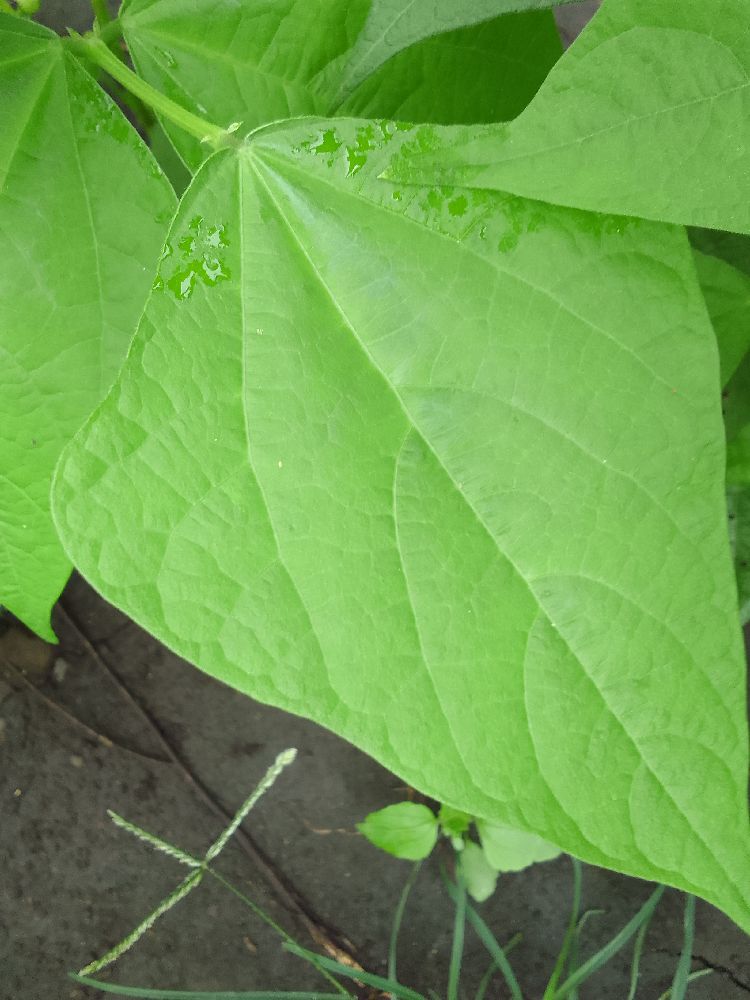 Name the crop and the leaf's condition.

common bean, healthy
